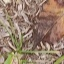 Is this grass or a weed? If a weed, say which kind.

grass
